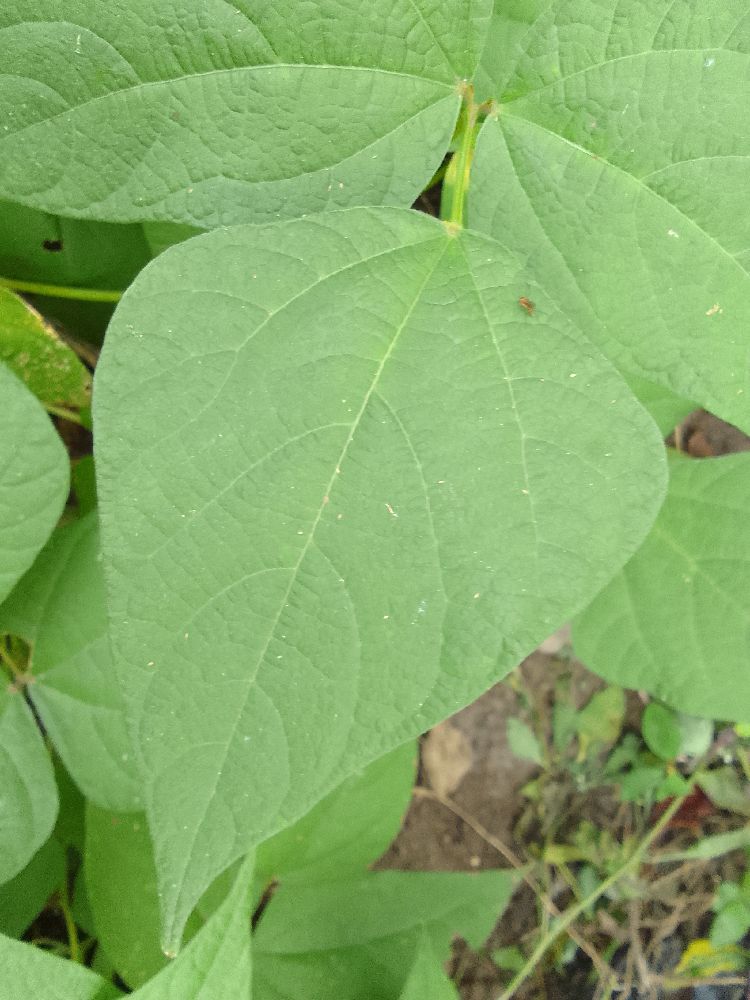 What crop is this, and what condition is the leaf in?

common bean, healthy
